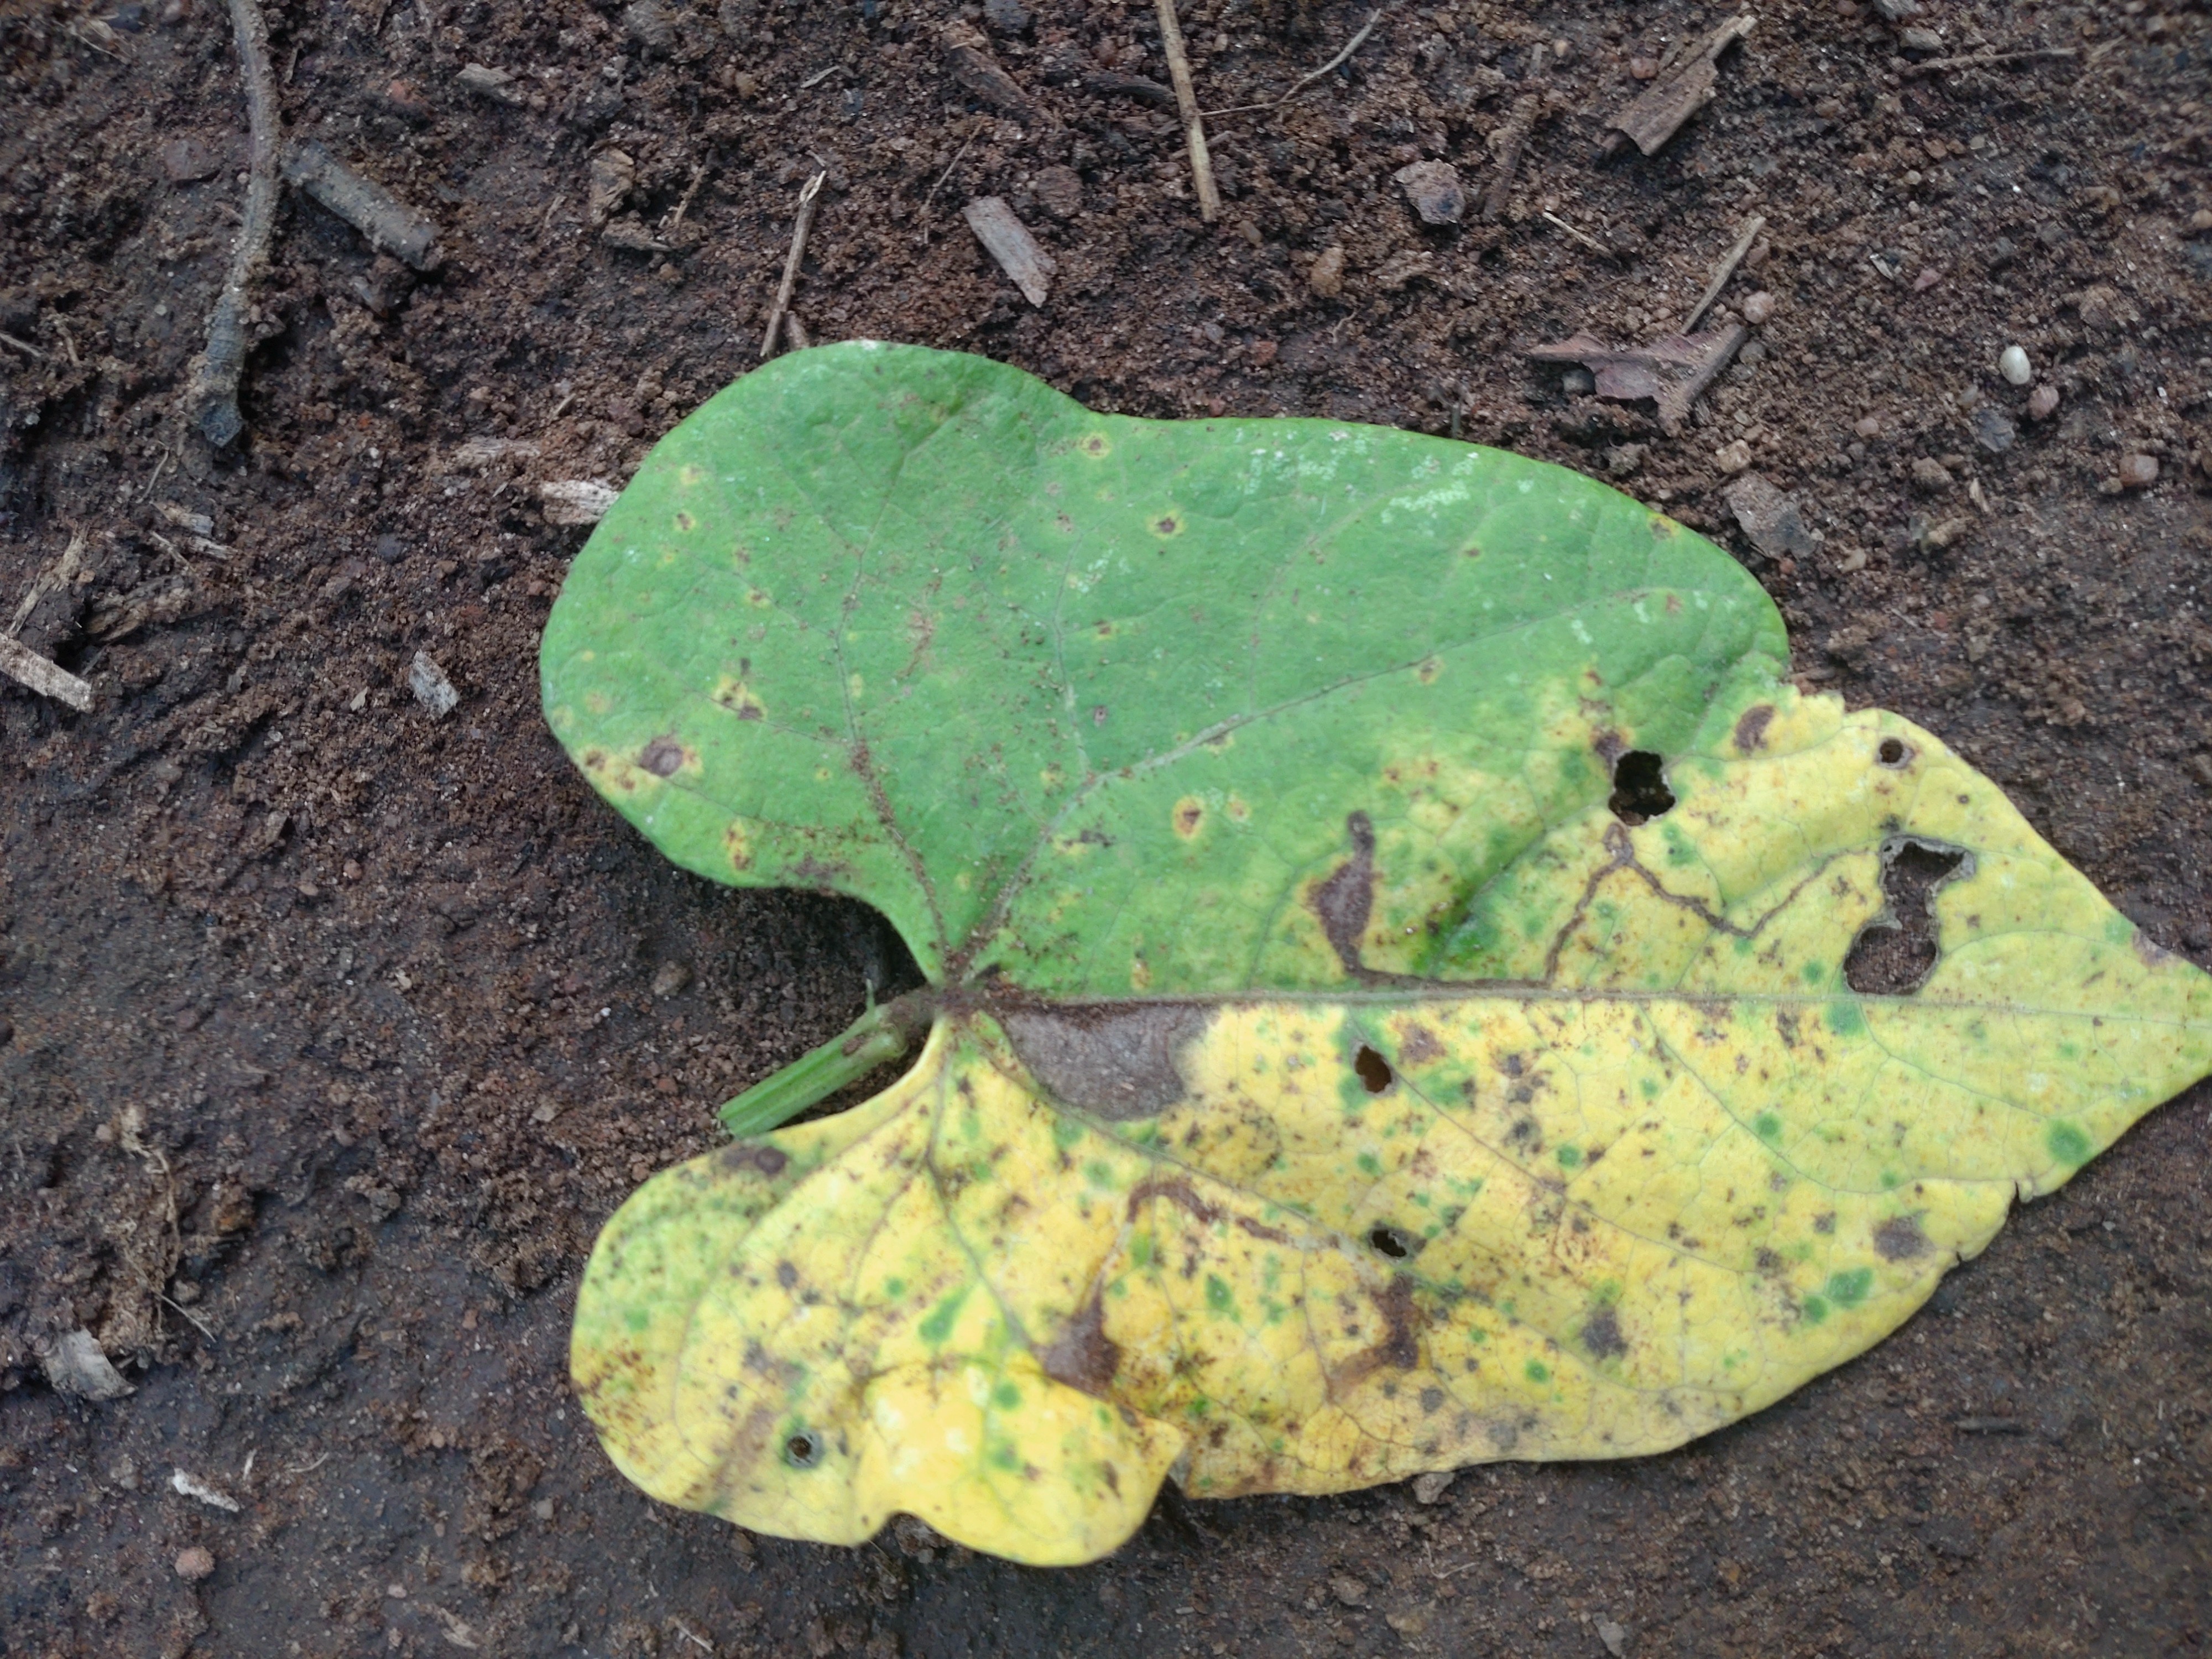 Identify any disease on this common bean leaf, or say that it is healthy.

anthracnose
